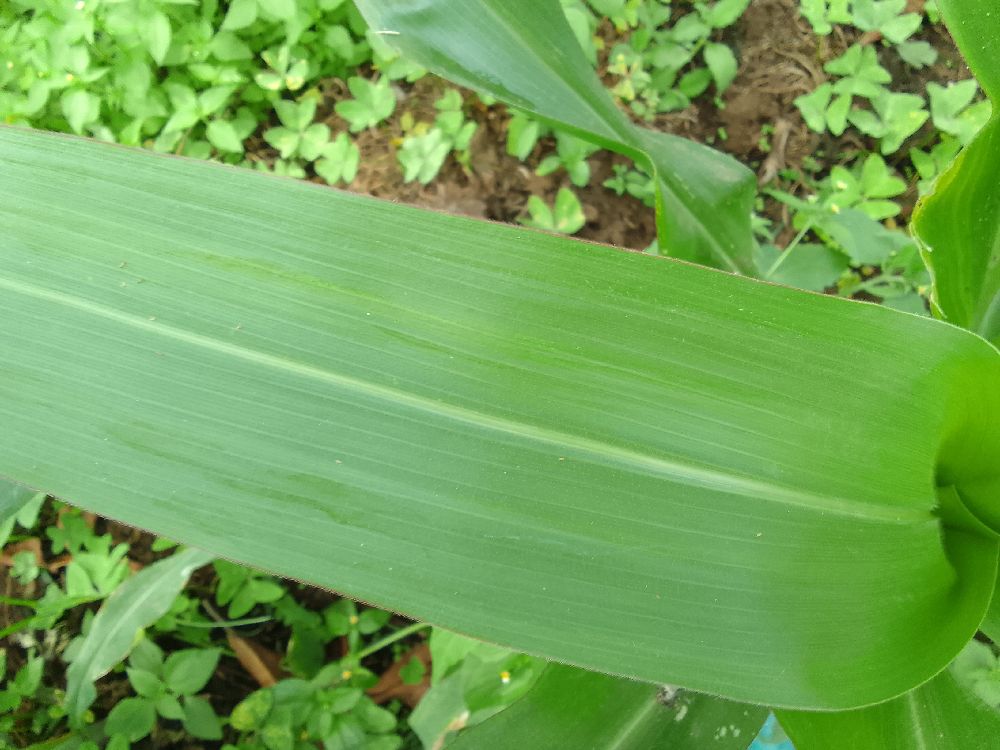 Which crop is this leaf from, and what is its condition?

maize, healthy
